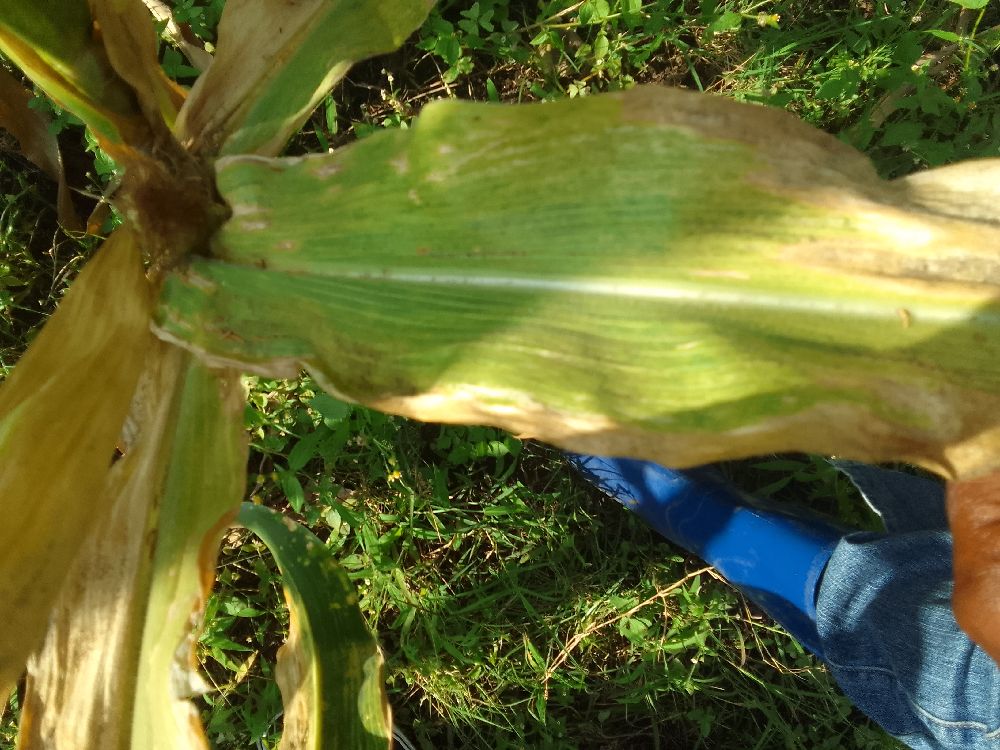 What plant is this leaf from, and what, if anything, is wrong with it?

maize, maize lethal necrosis
